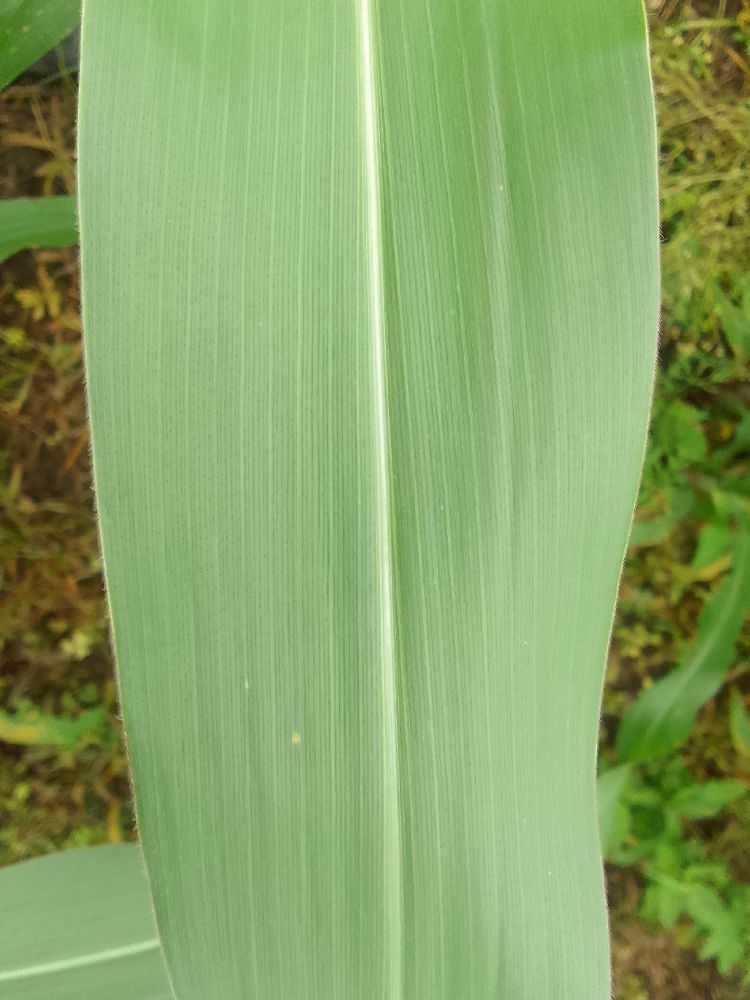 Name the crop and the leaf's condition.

maize, healthy
